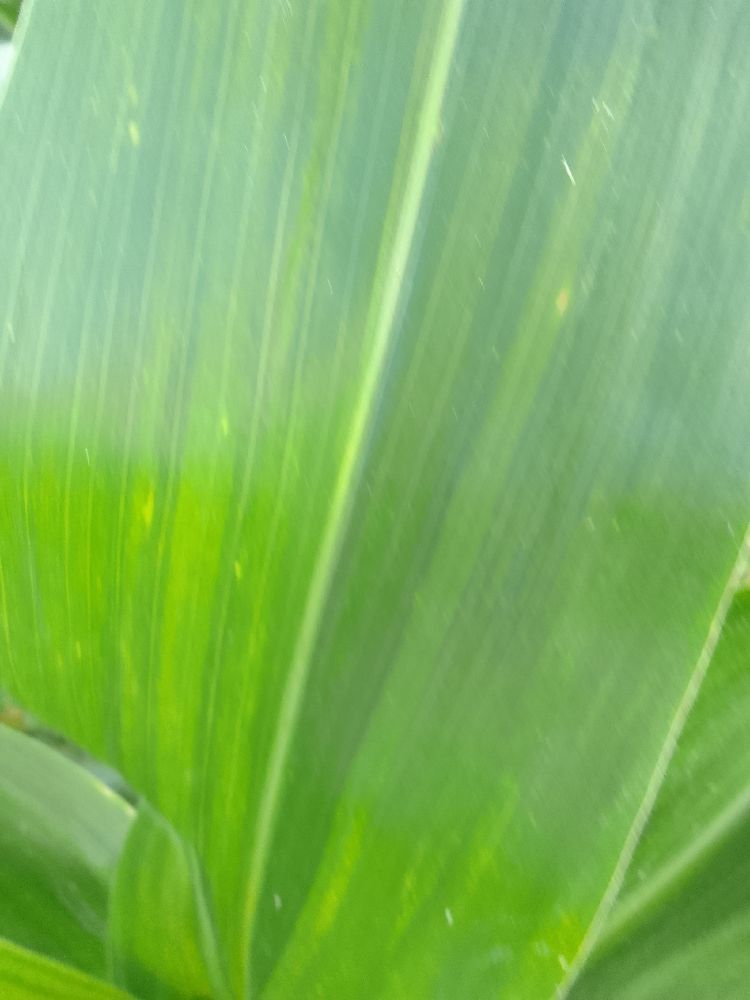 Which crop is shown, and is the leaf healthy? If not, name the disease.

maize, healthy
